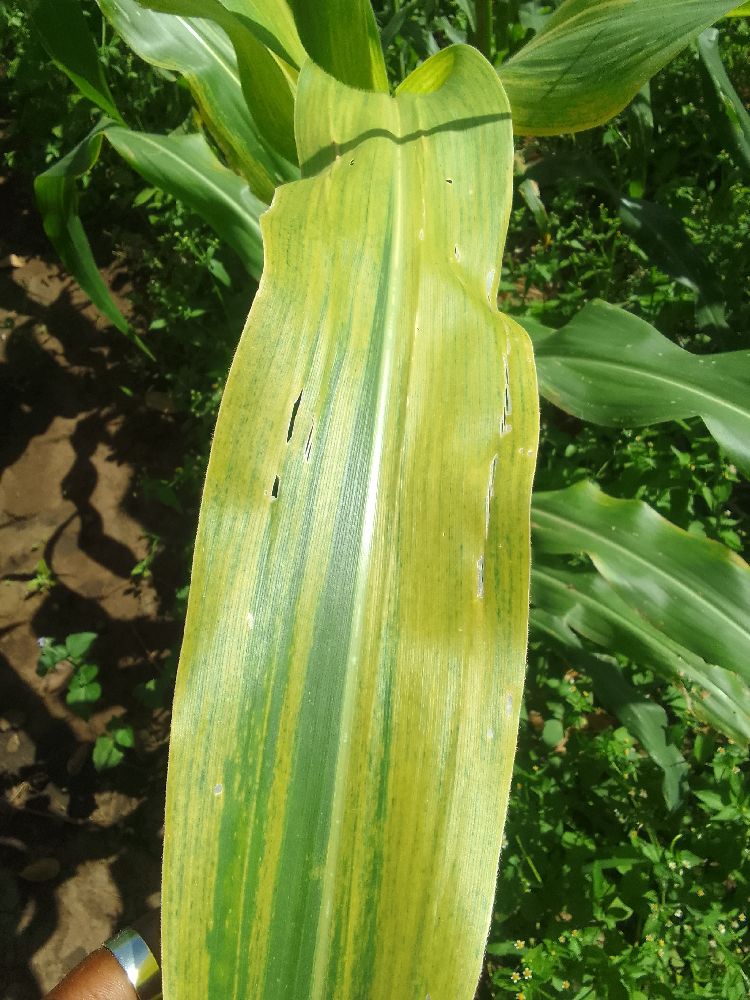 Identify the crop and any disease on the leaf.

maize, maize lethal necrosis
